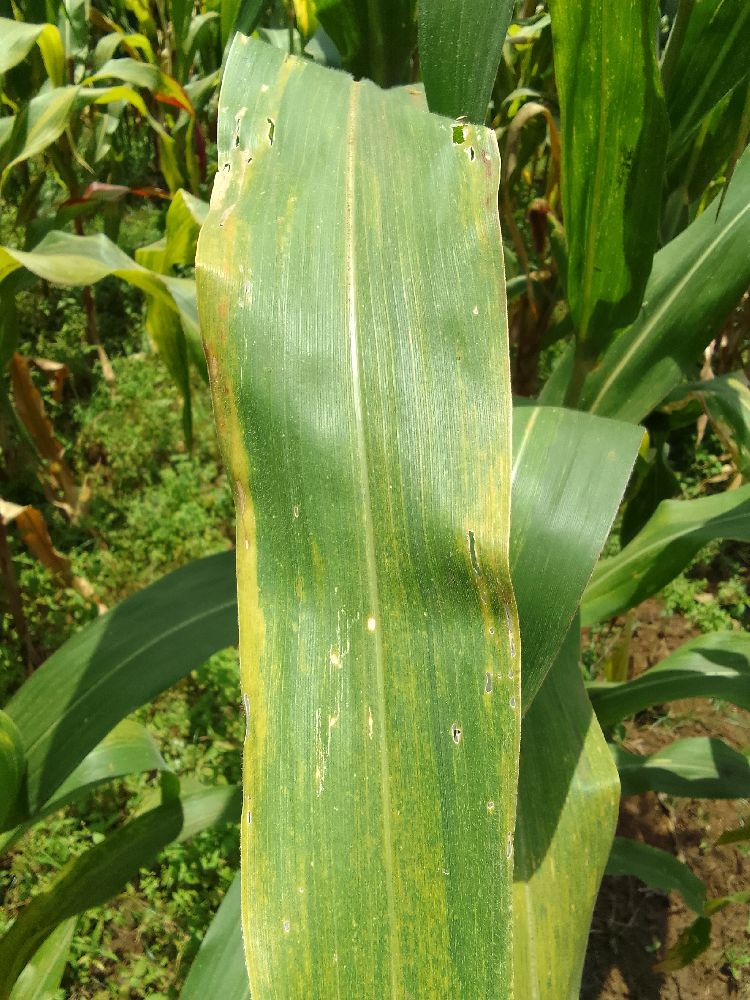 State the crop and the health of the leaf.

maize, maize lethal necrosis
